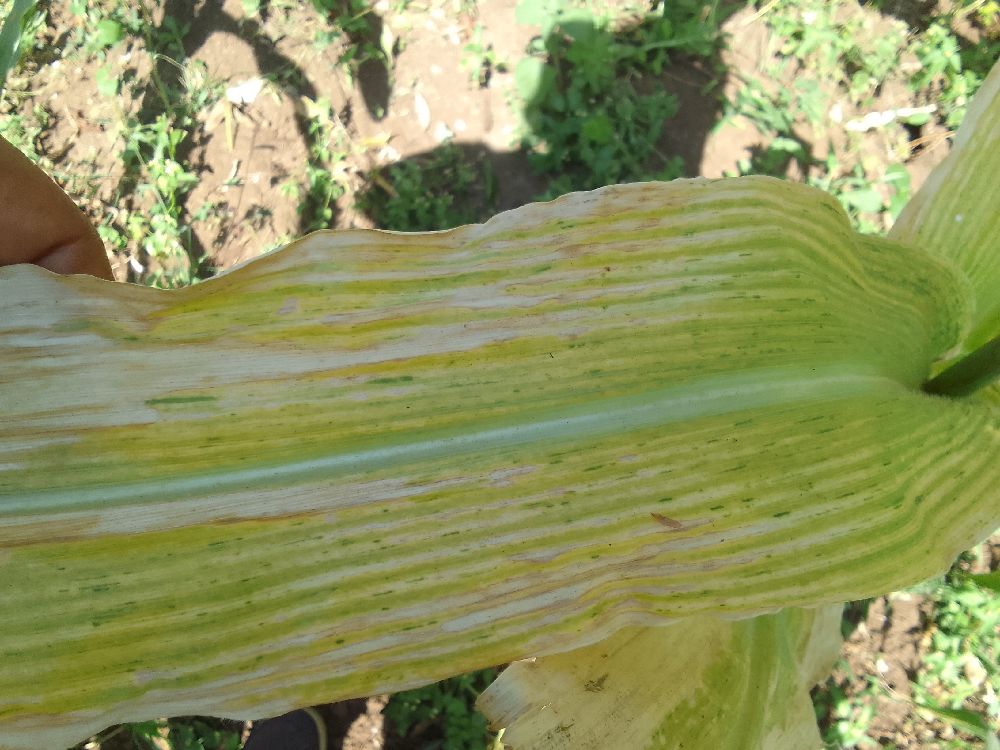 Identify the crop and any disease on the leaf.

maize, maize lethal necrosis
